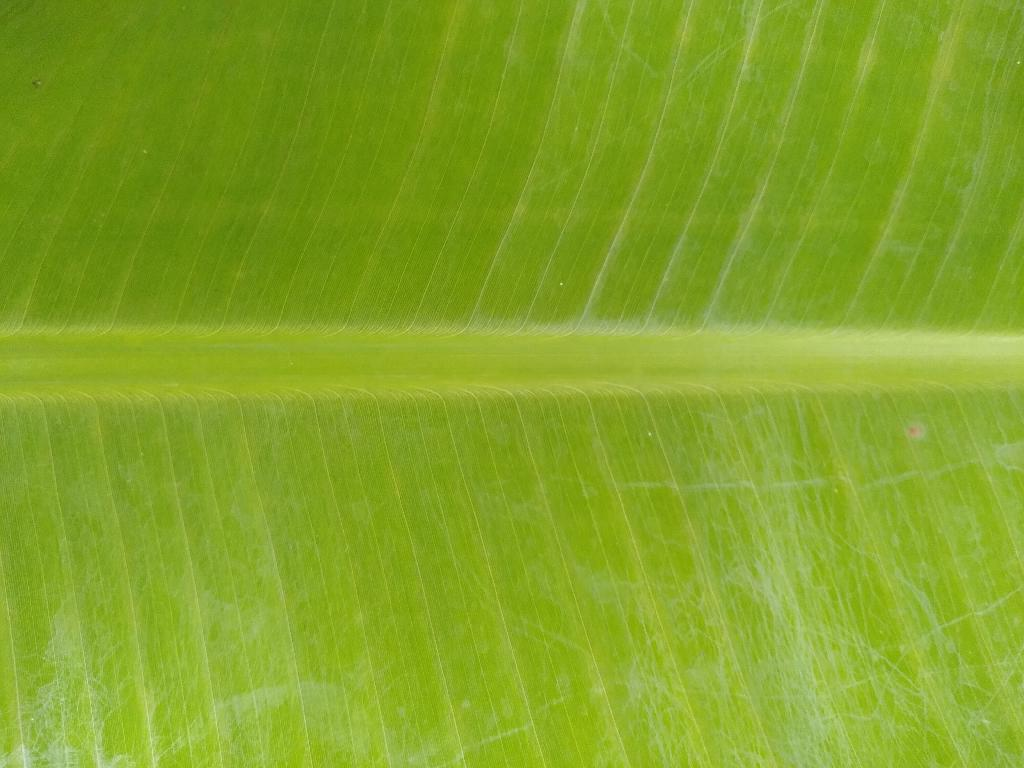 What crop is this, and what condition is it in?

banana, healthy
